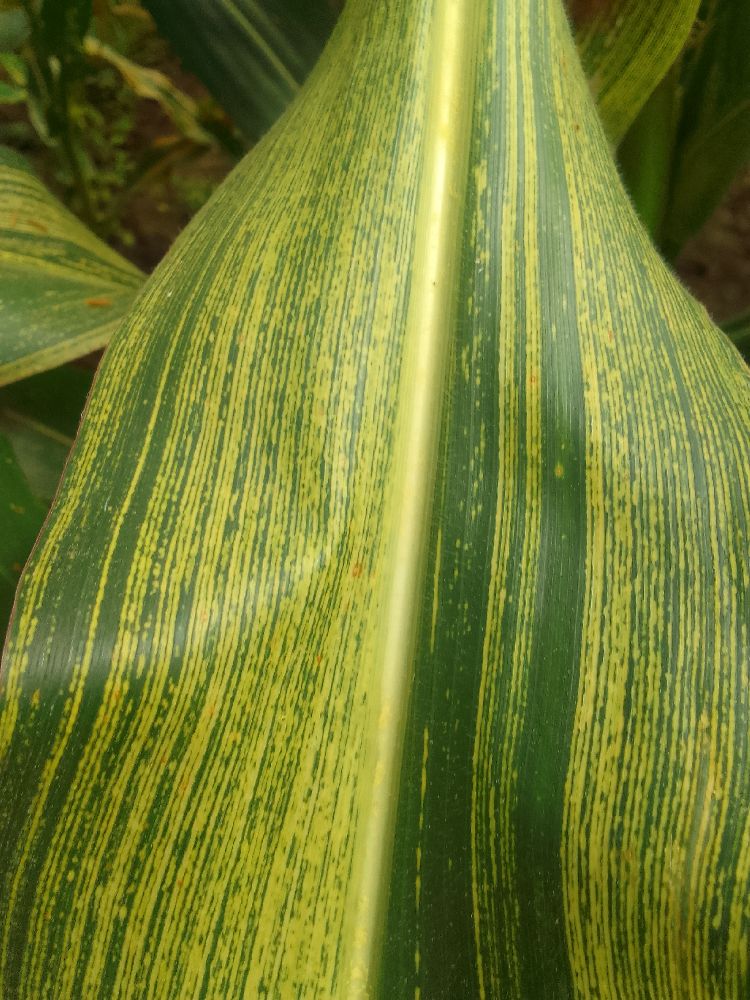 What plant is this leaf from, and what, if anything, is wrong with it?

maize, maize streak virus
